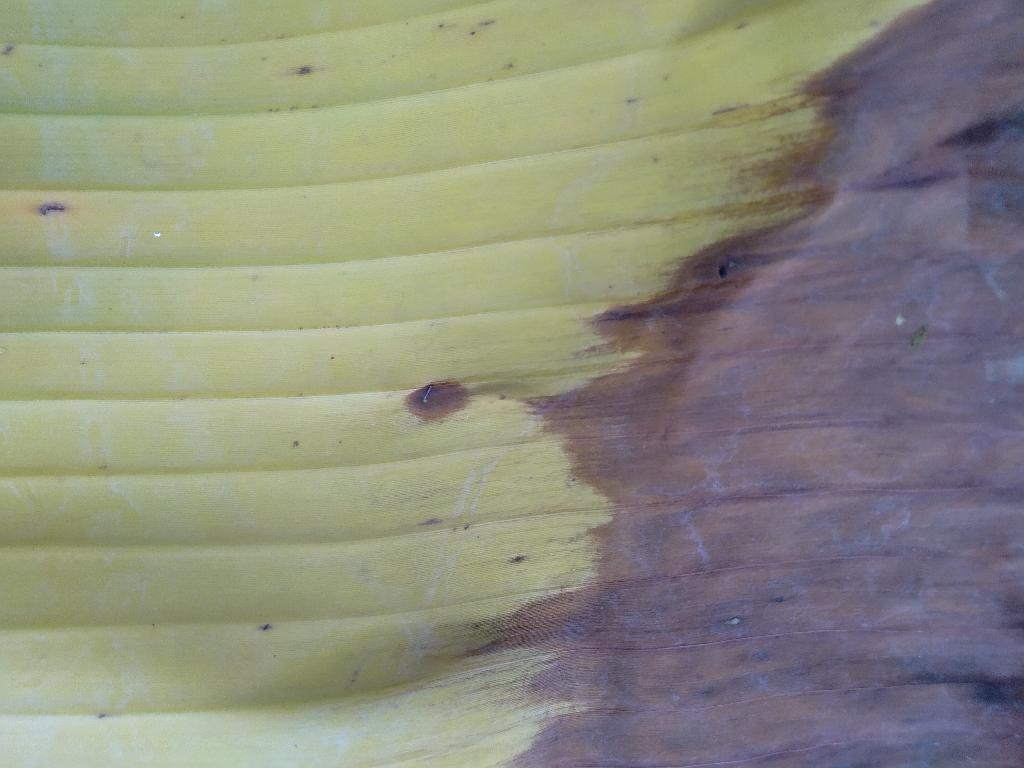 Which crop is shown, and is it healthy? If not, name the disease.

banana, fusarium wilt race 1
